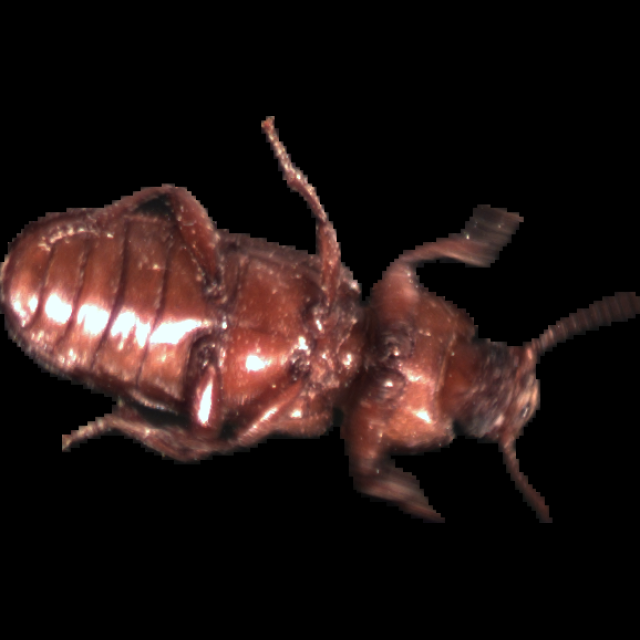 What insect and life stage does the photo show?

mealworm beetle
